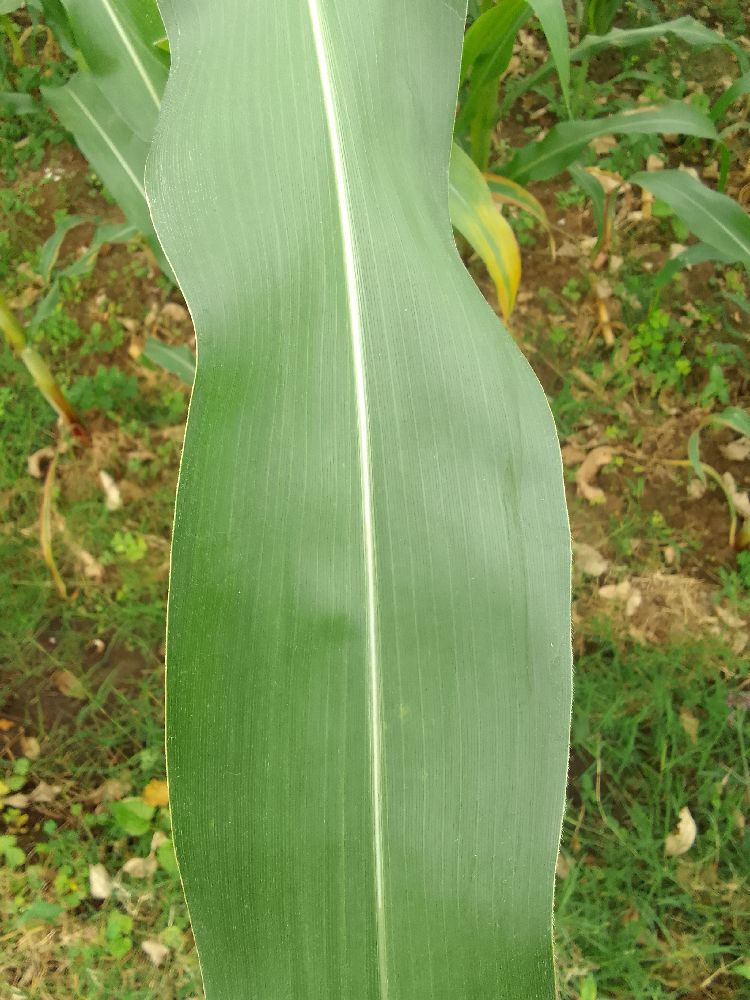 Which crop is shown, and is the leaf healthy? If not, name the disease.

maize, healthy
